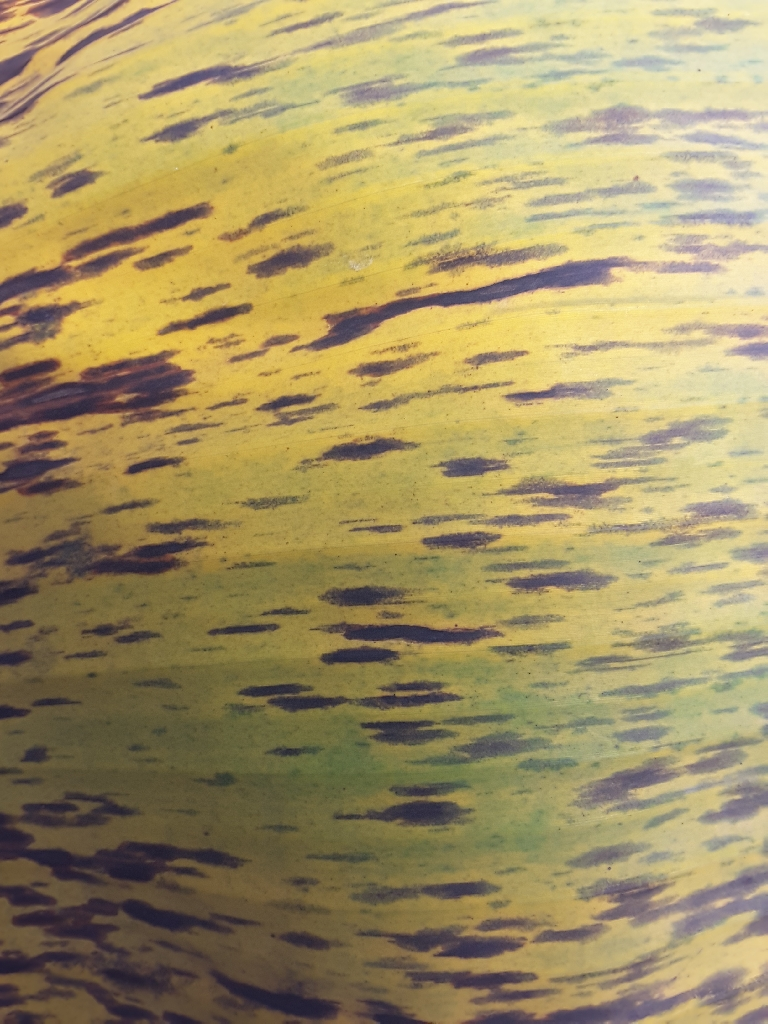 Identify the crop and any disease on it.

banana, black sigatoka
